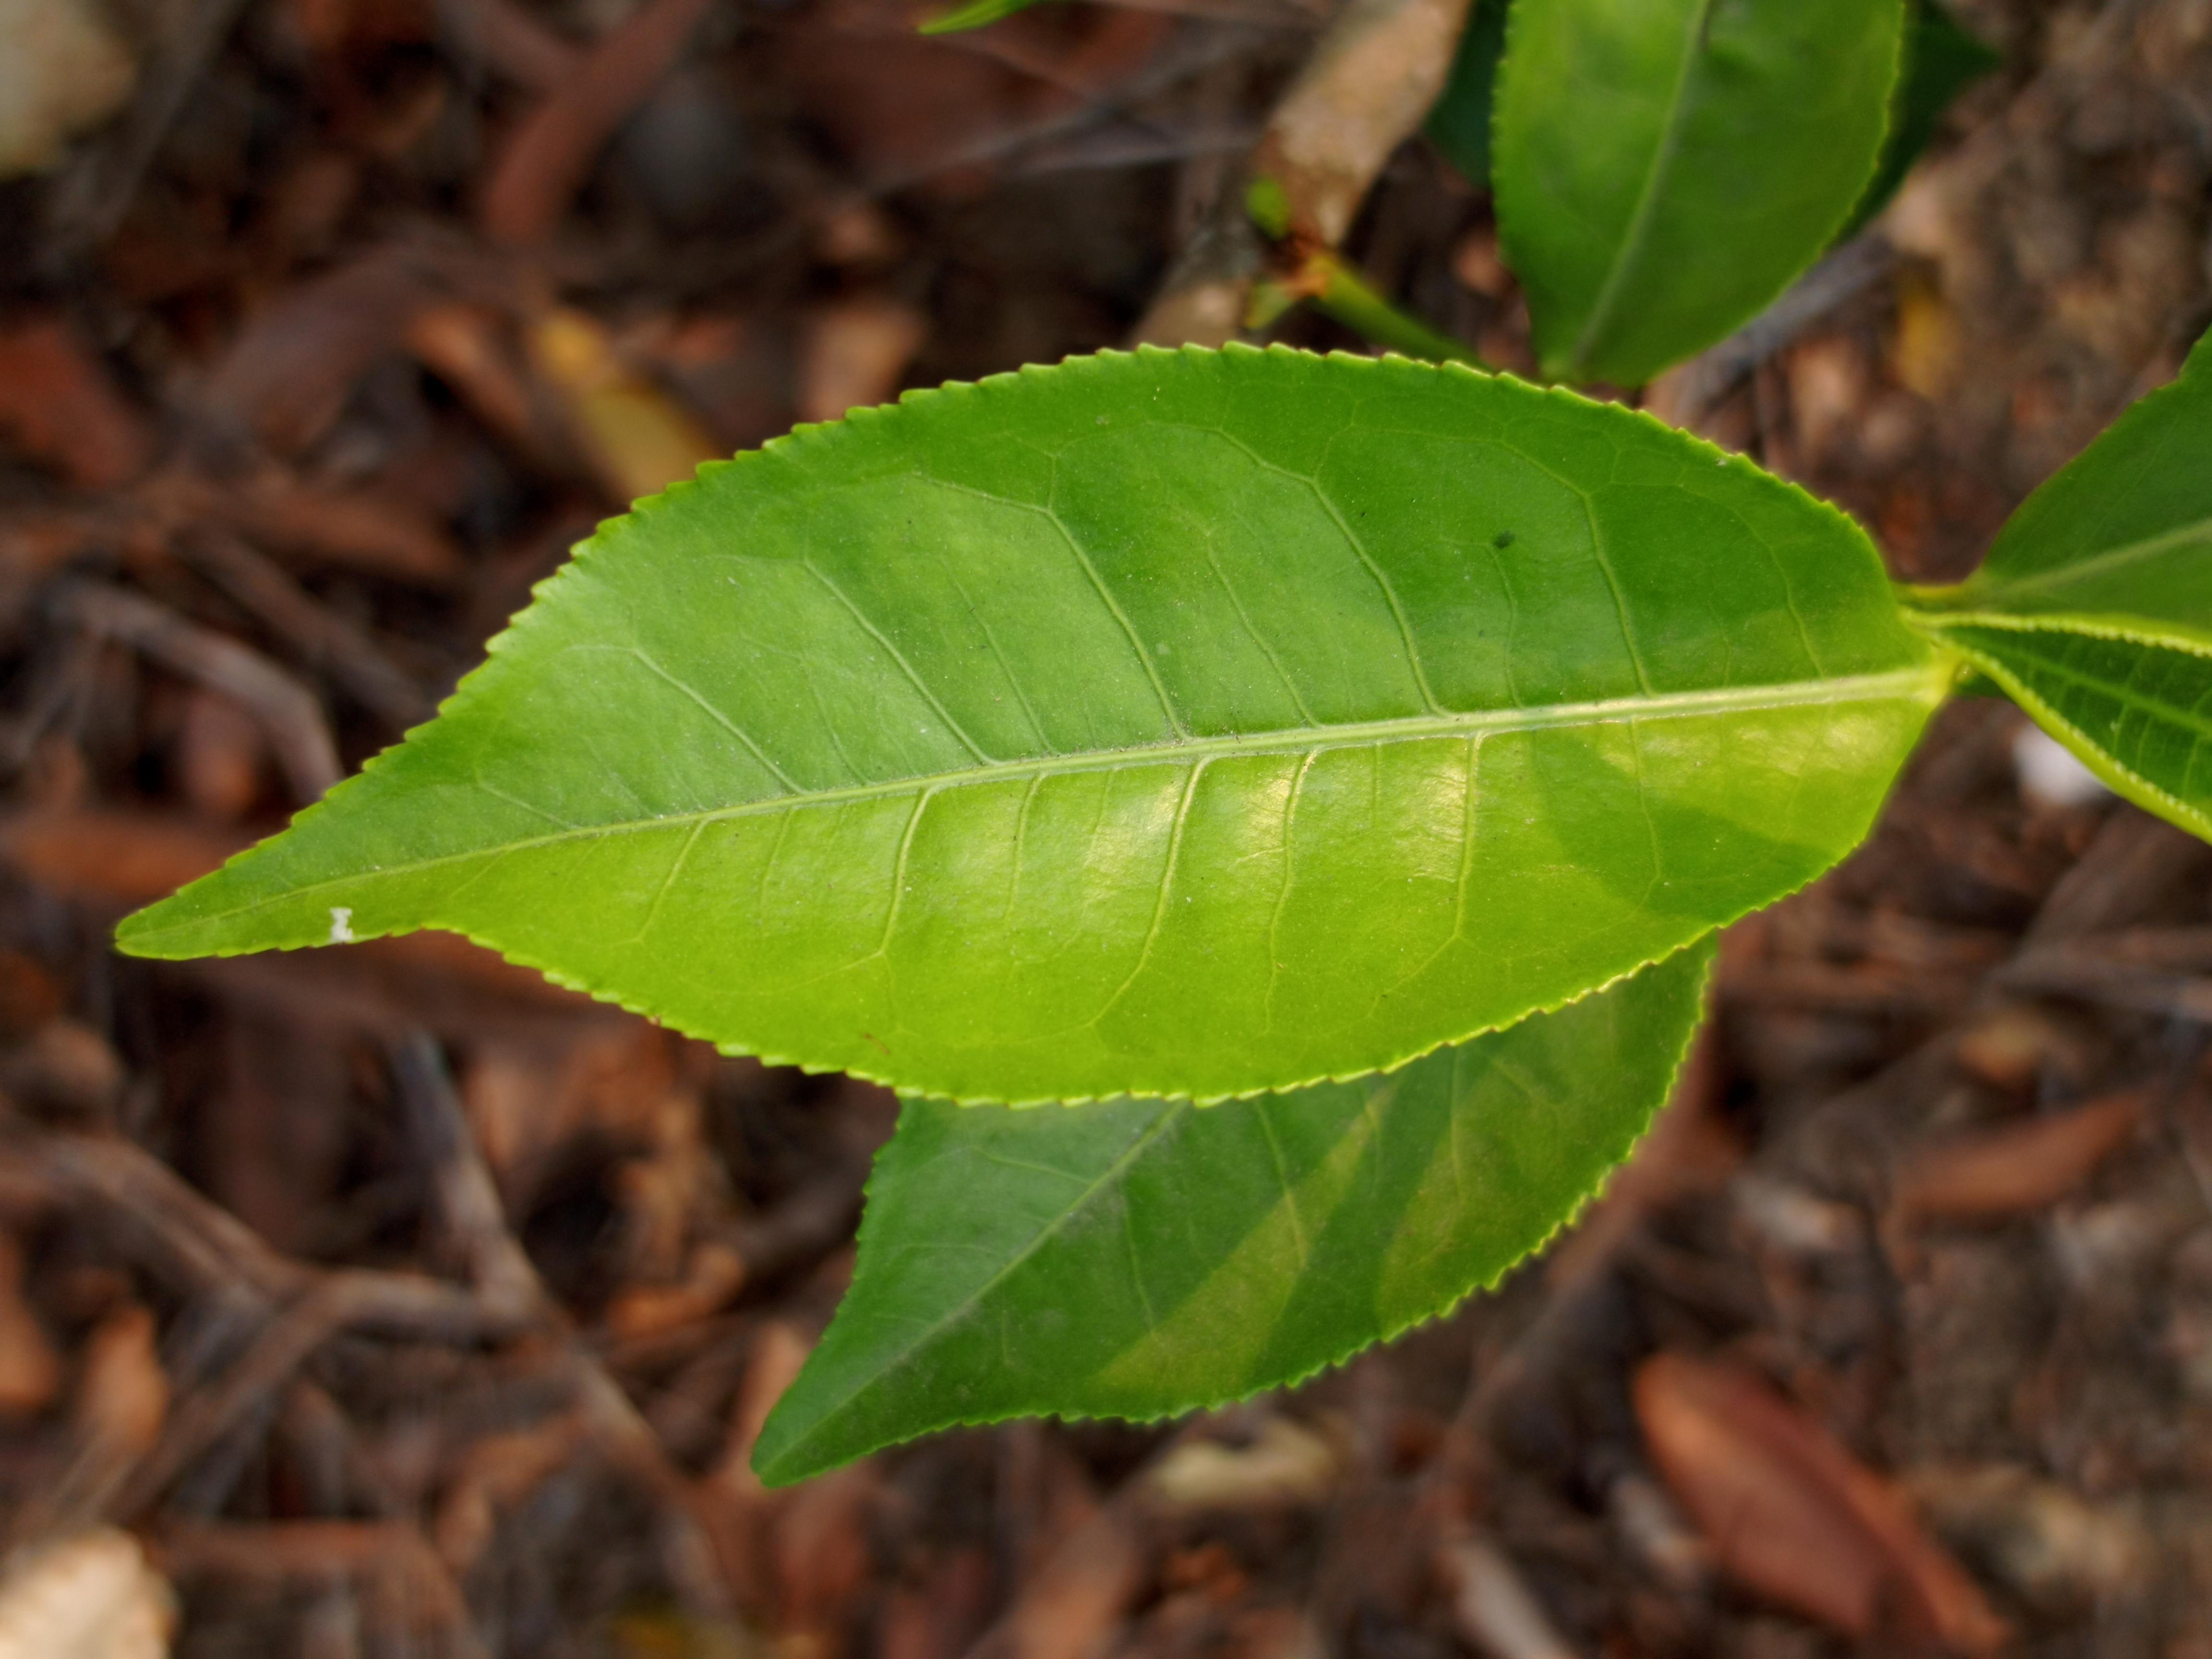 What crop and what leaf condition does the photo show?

tea, healthy leaf
